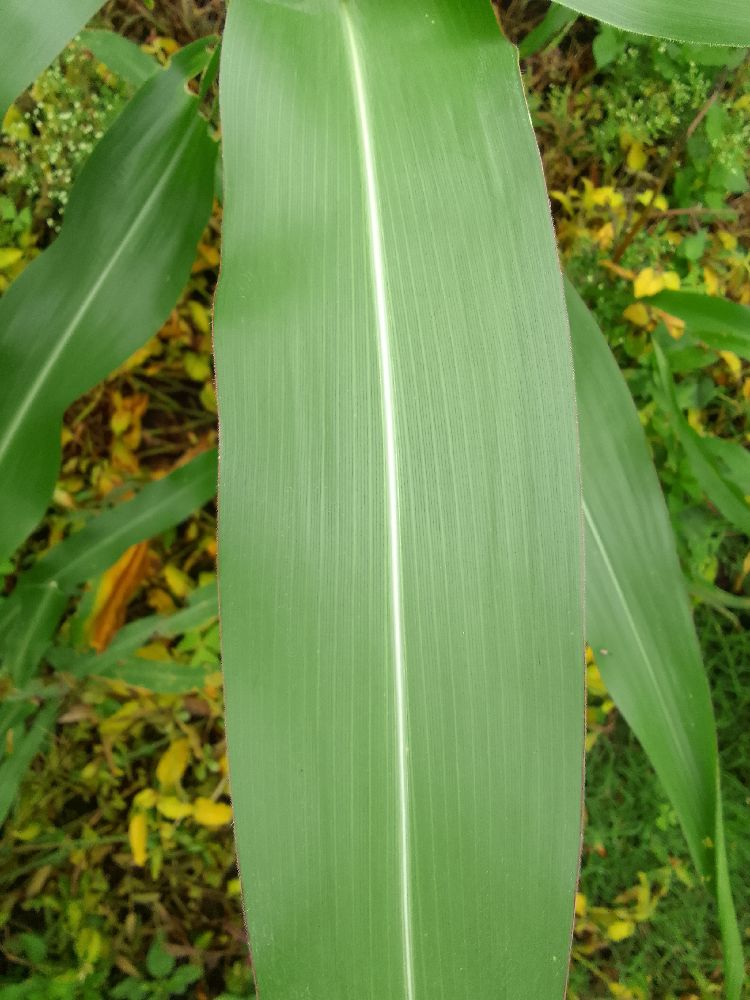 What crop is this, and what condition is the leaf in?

maize, healthy
